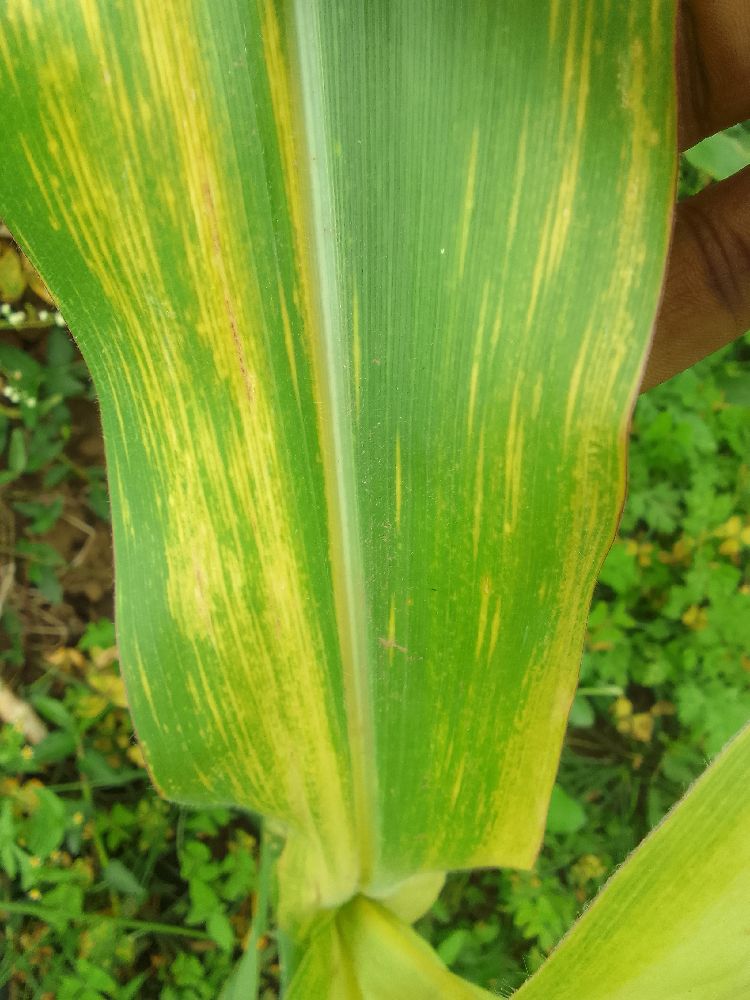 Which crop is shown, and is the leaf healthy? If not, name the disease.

maize, maize lethal necrosis
